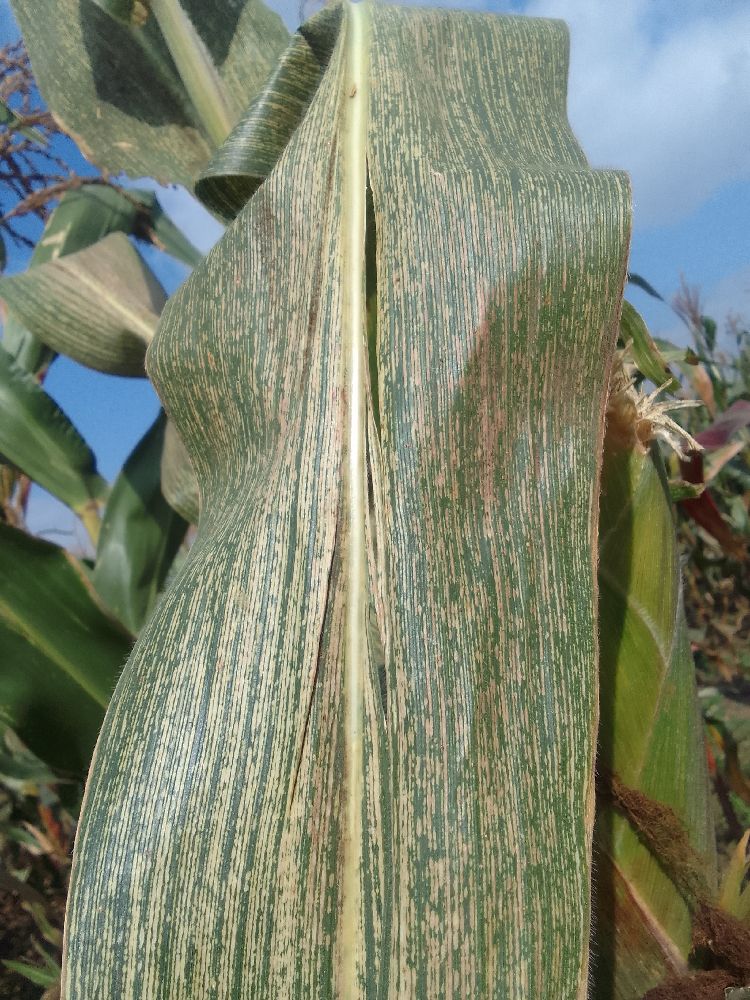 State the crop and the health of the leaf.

maize, maize streak virus
